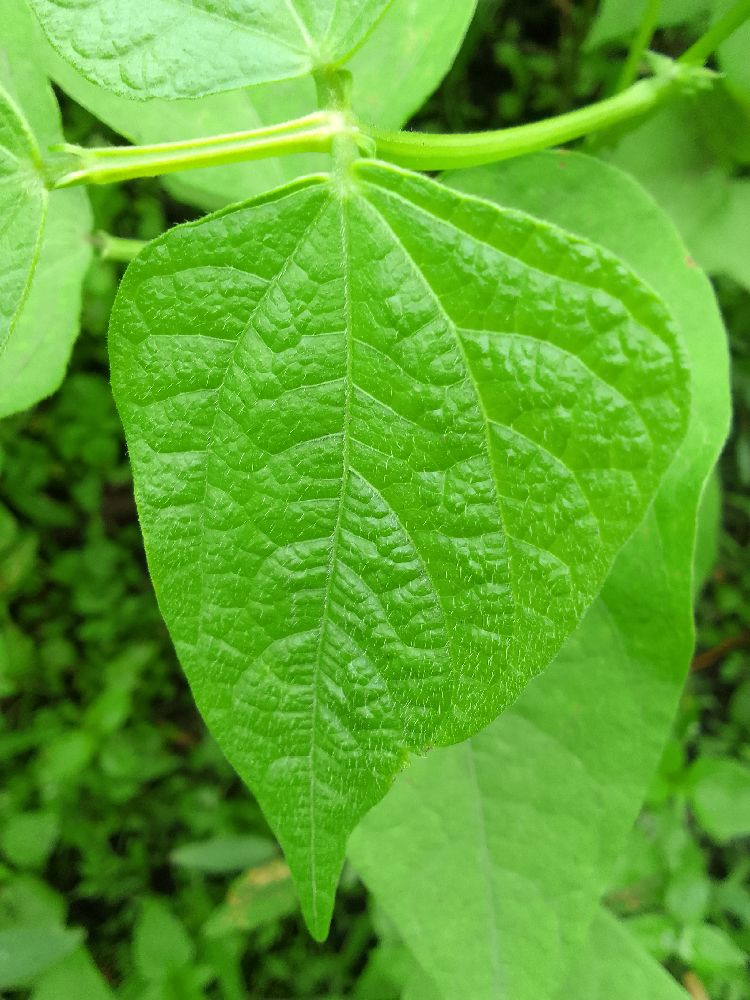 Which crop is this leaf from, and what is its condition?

common bean, healthy
